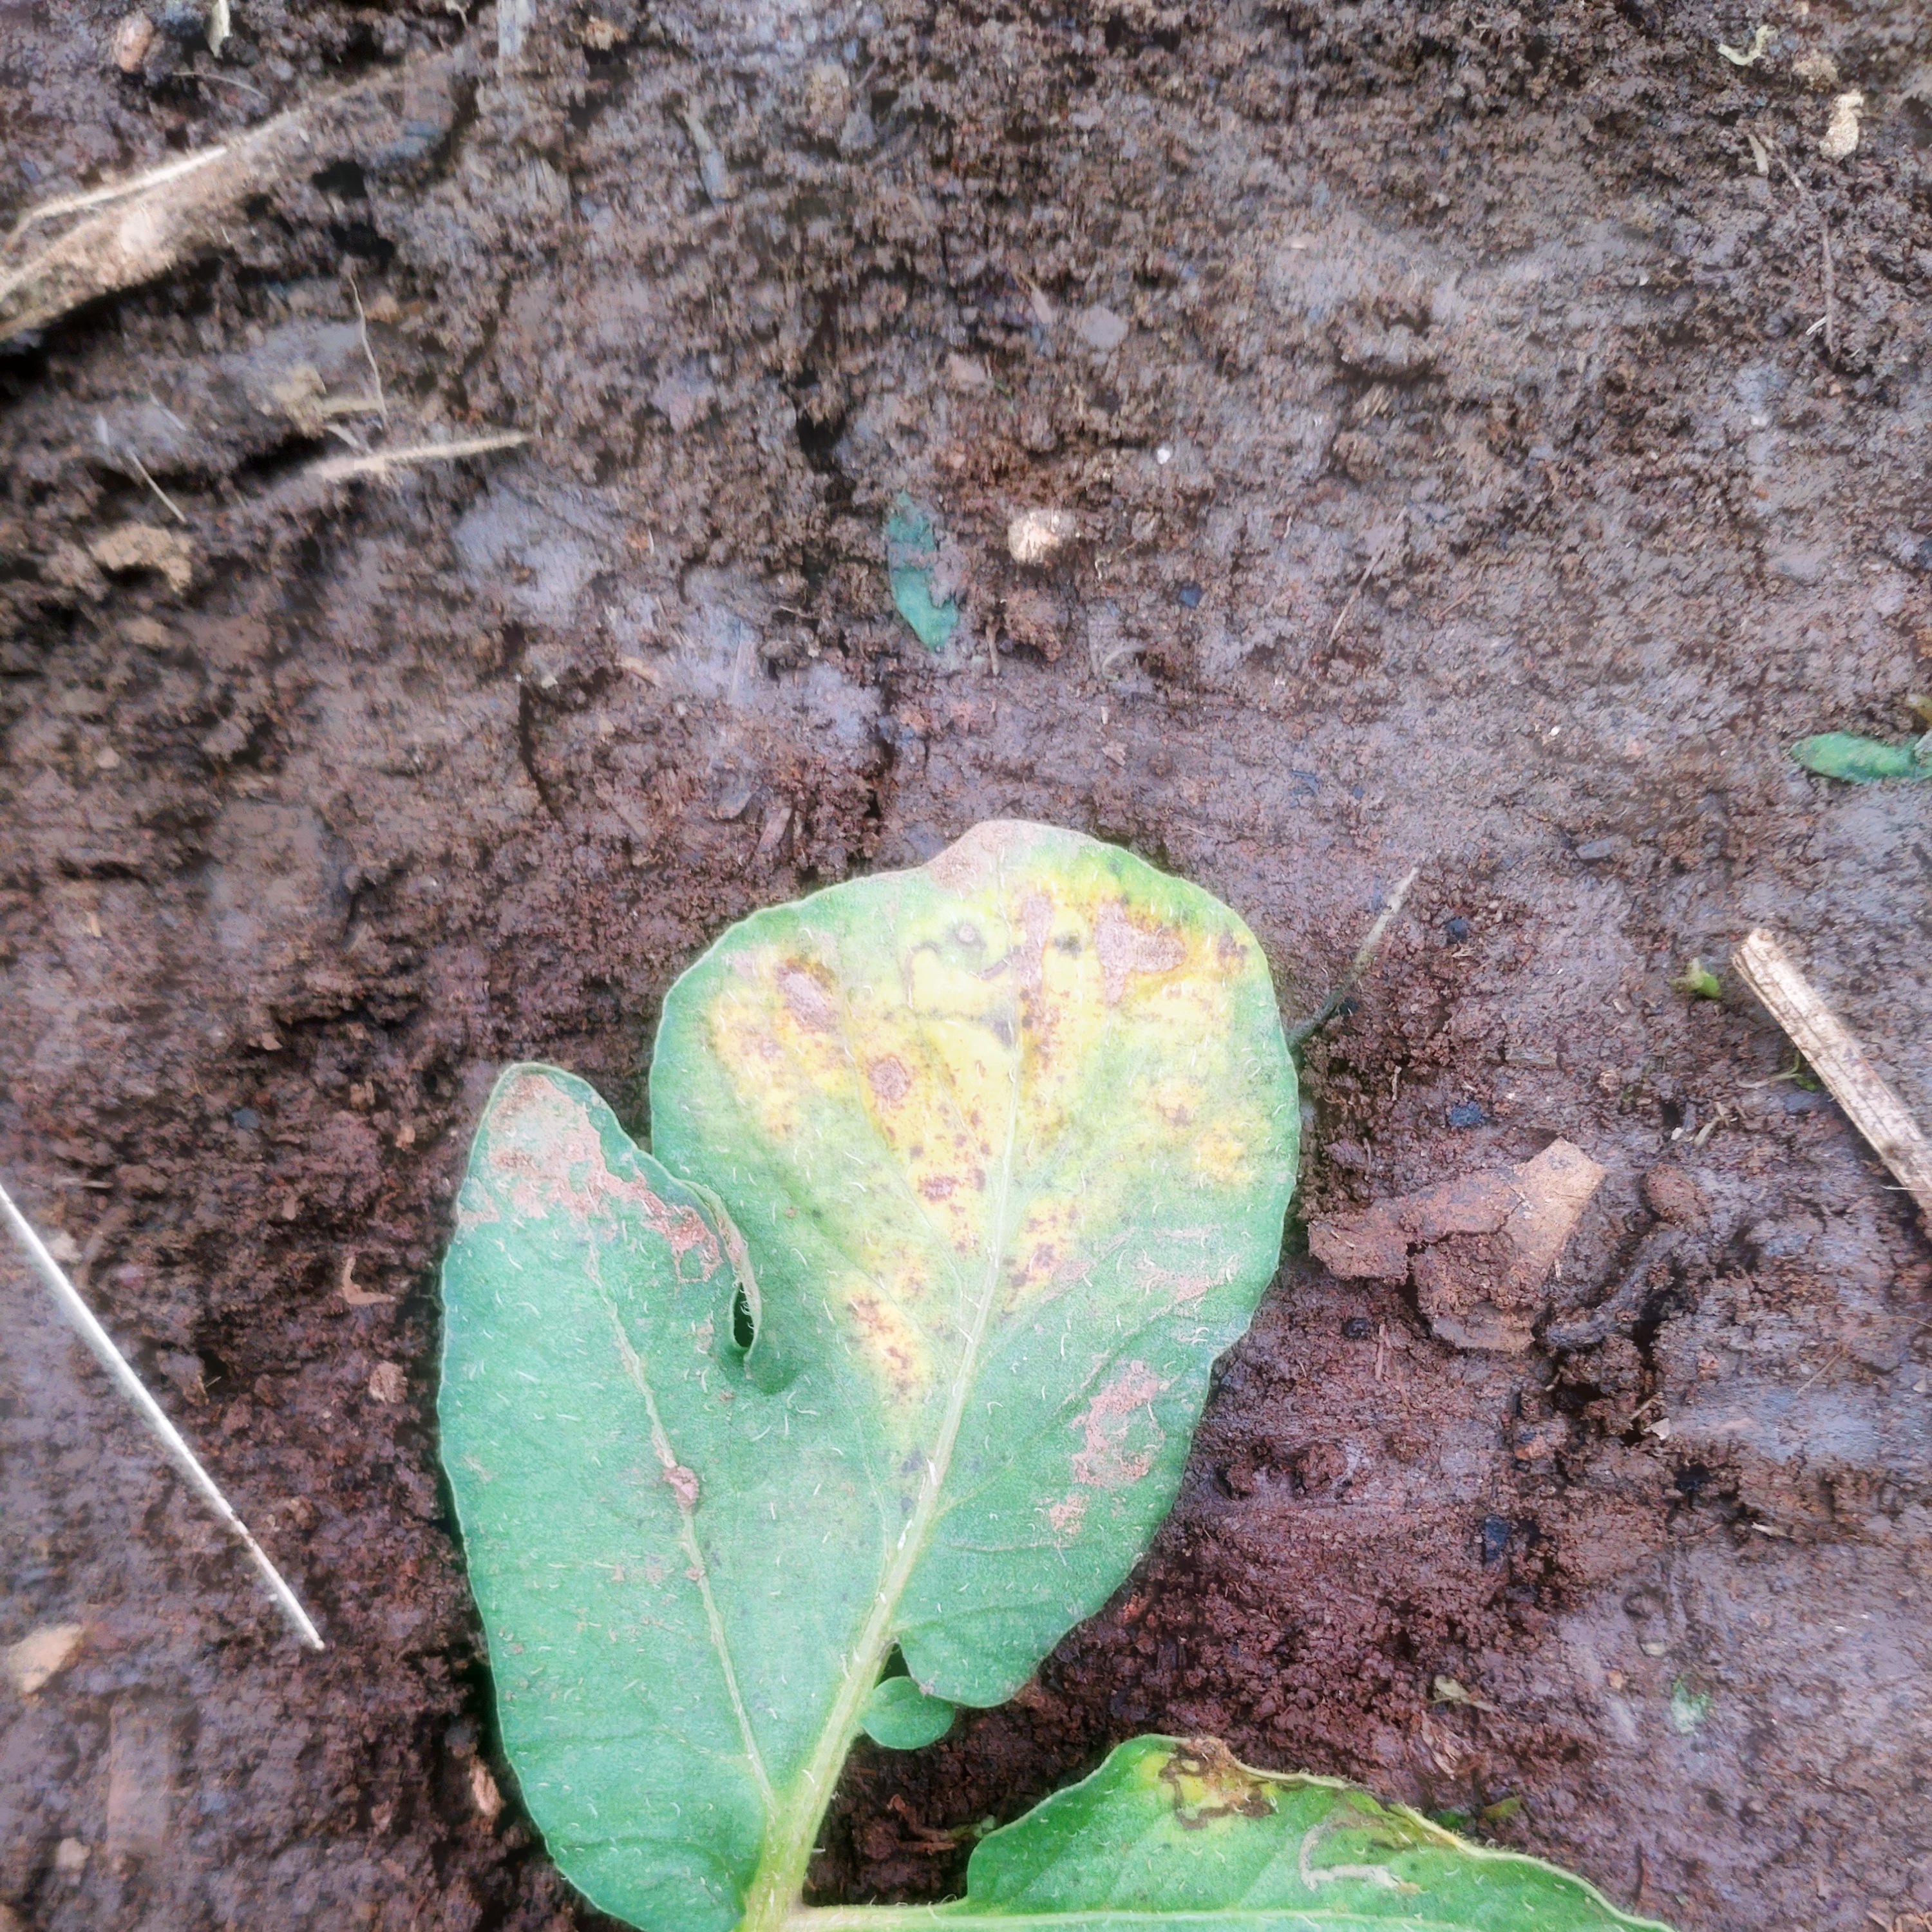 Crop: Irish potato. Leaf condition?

late blight
